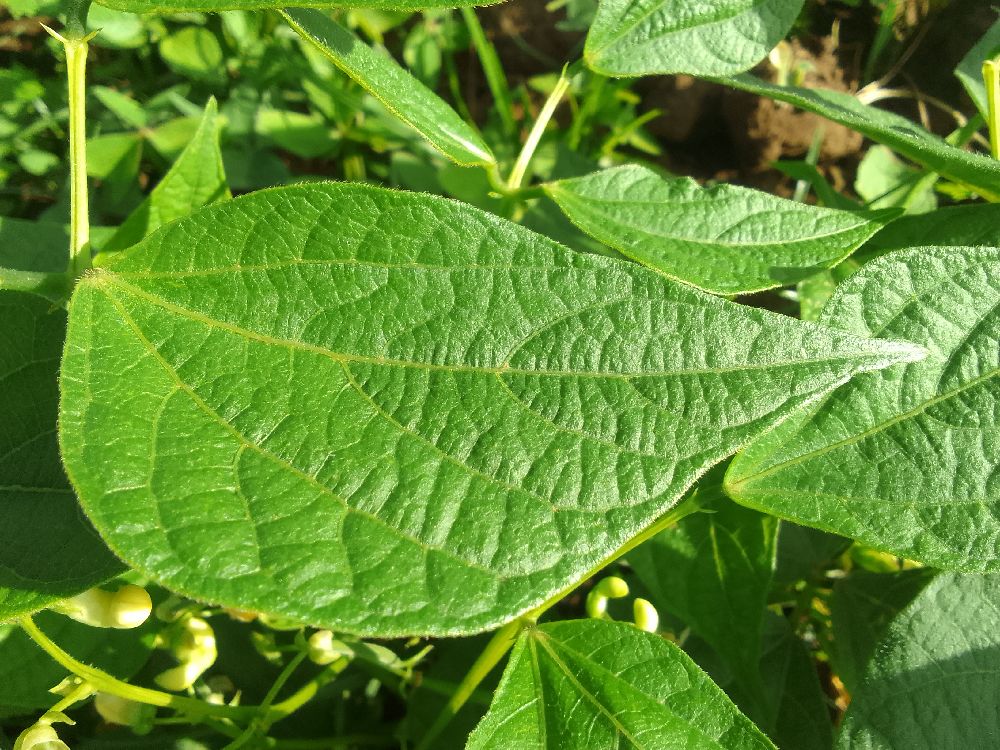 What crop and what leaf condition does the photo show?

common bean, healthy
